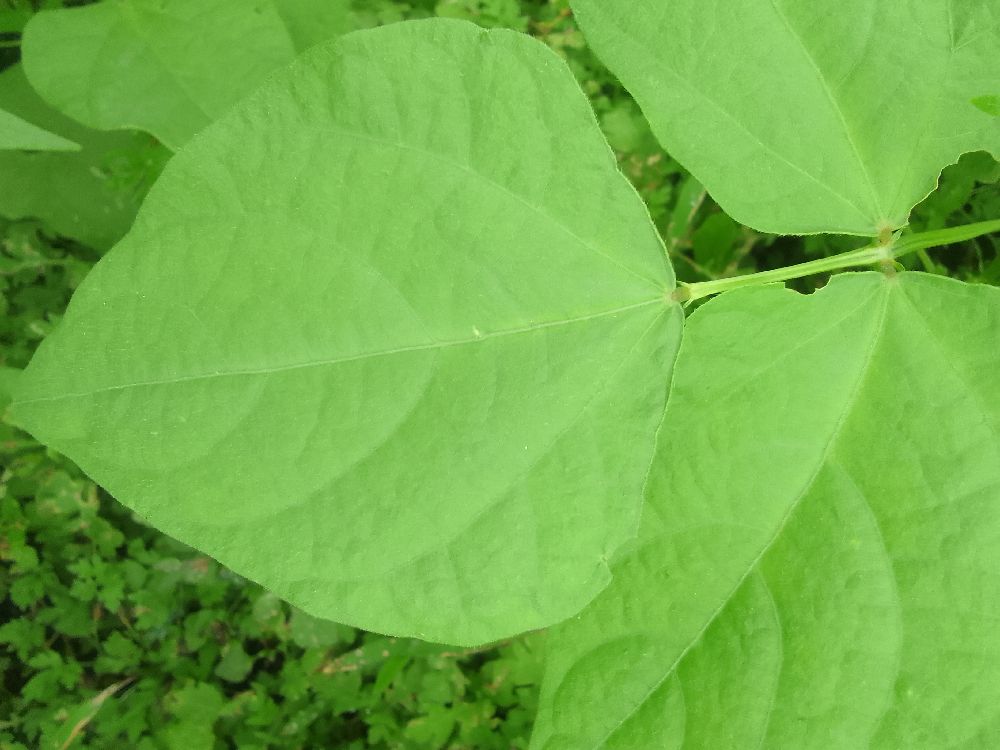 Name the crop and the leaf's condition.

common bean, healthy
